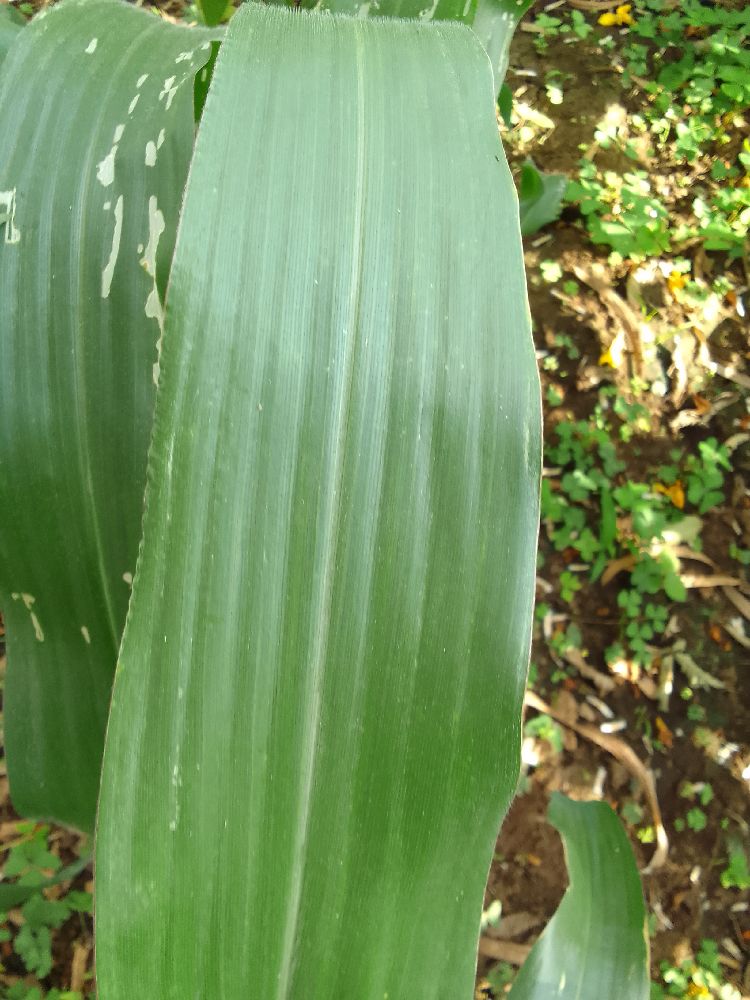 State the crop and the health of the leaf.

maize, healthy
